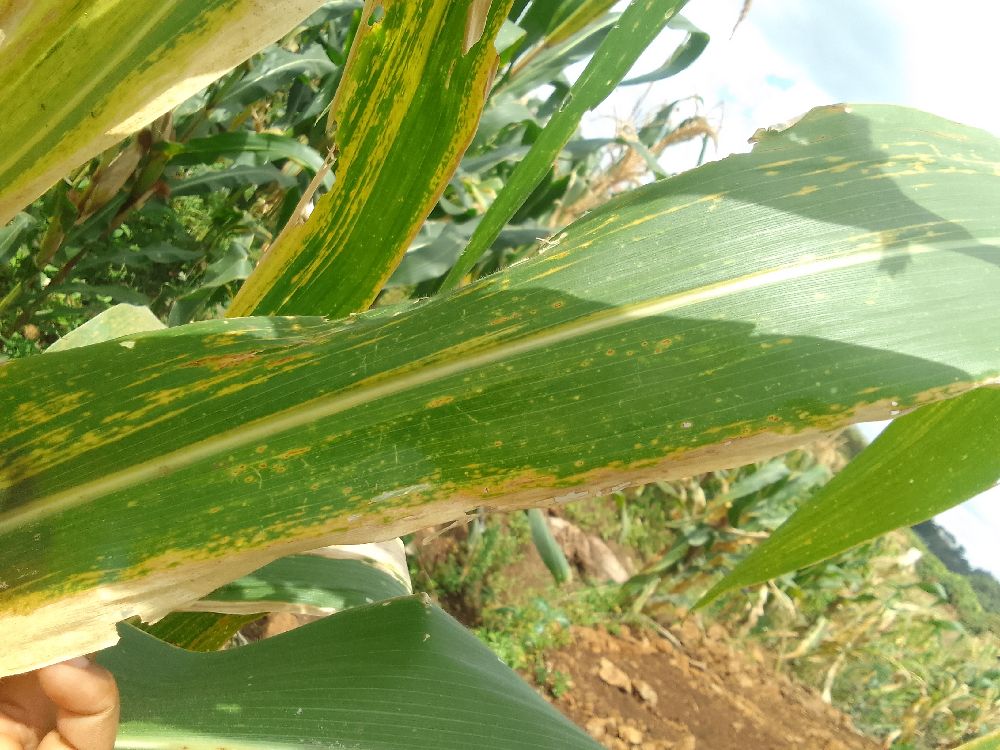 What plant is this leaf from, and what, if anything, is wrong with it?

maize, maize lethal necrosis
